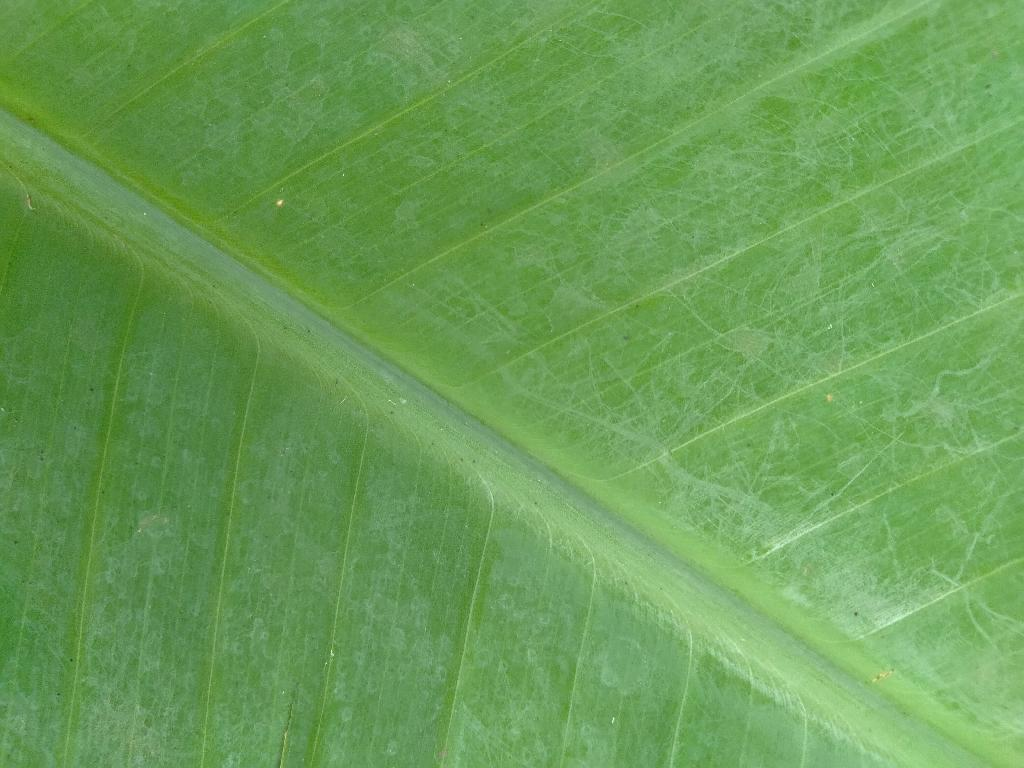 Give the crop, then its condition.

banana, healthy
